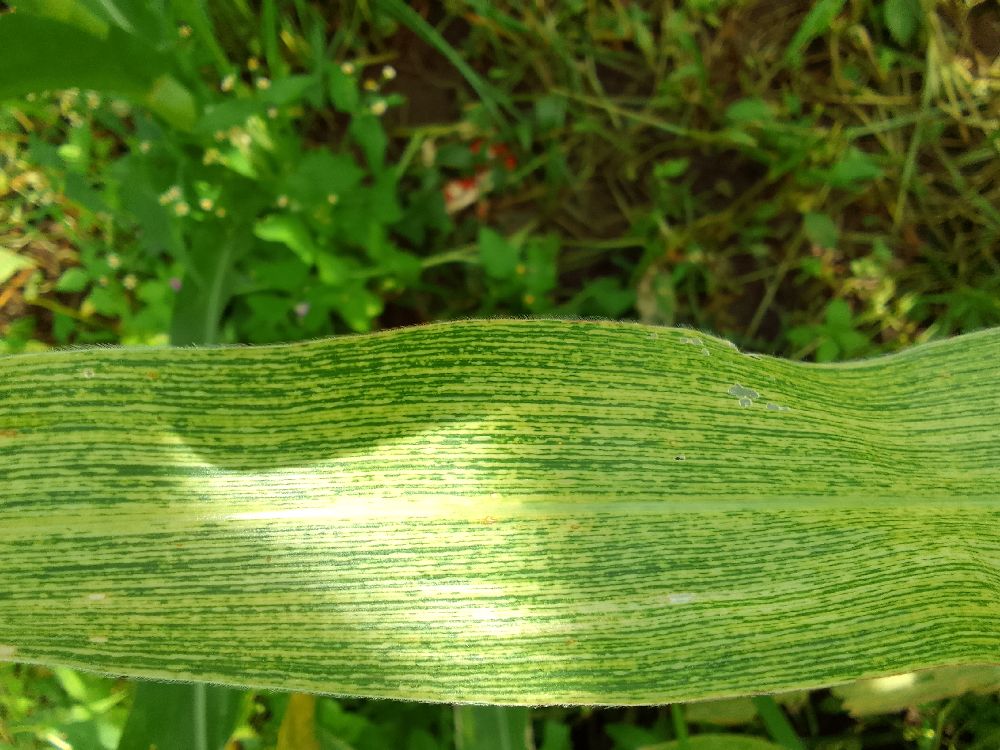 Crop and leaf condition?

maize, maize streak virus
